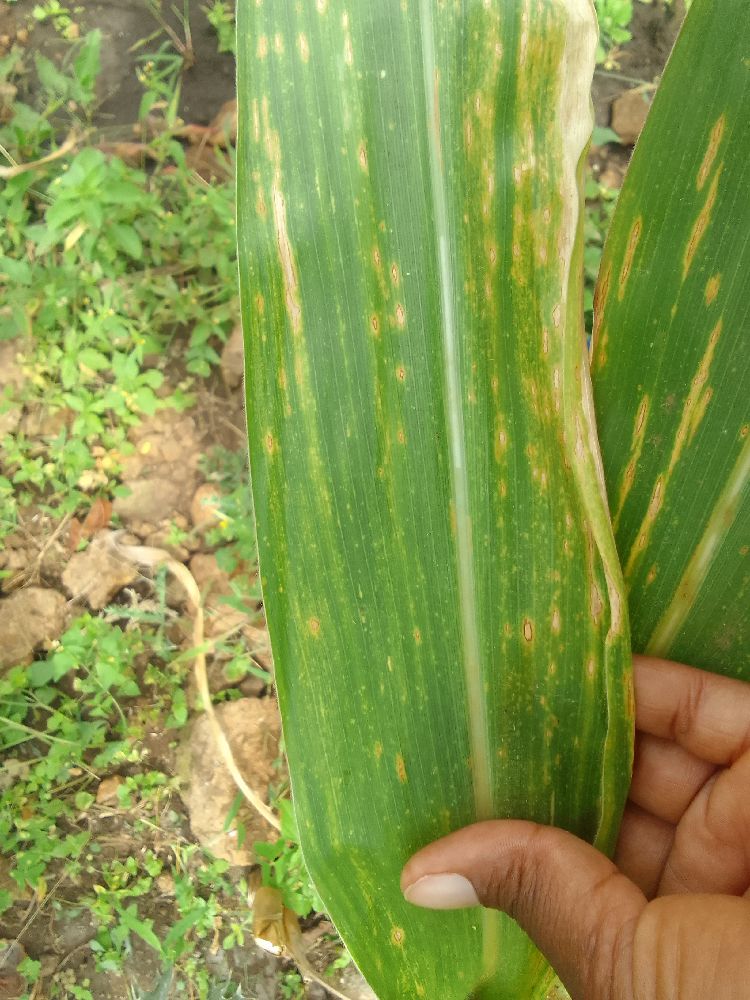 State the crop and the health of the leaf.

maize, maize lethal necrosis
